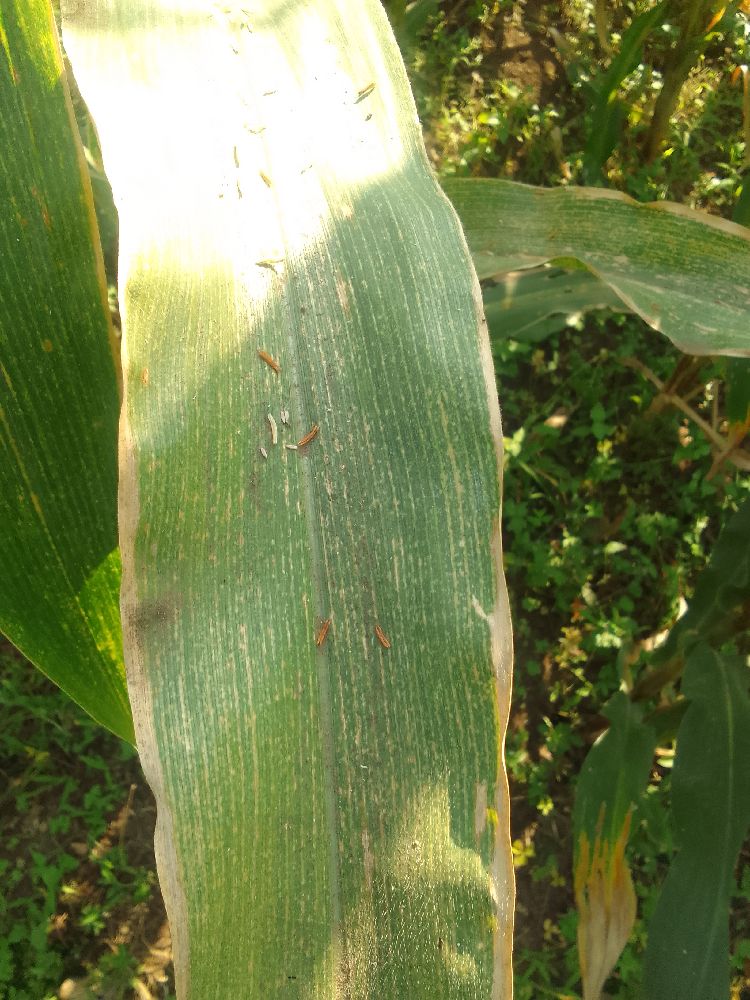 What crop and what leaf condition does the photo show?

maize, maize lethal necrosis
